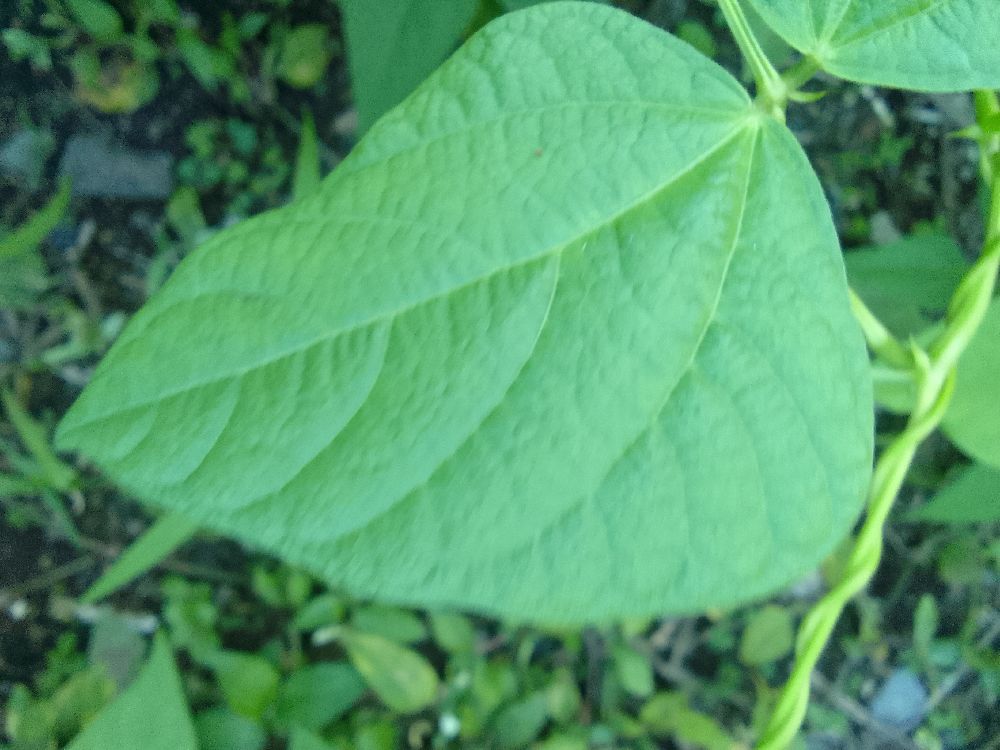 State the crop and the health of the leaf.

common bean, healthy
